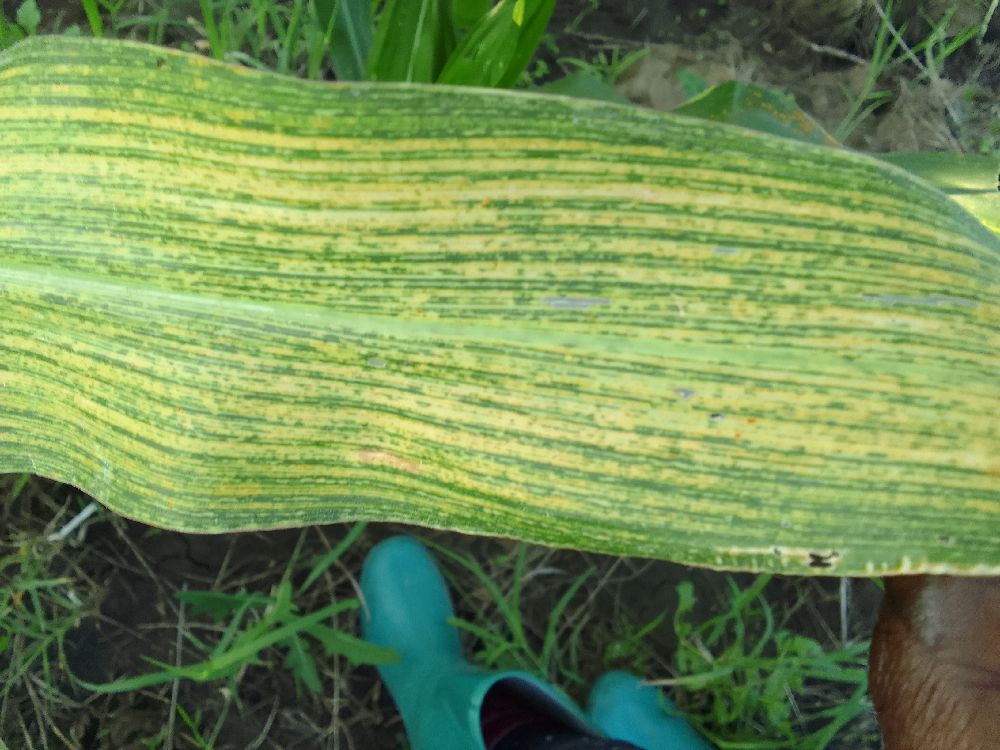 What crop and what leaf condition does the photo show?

maize, maize streak virus
